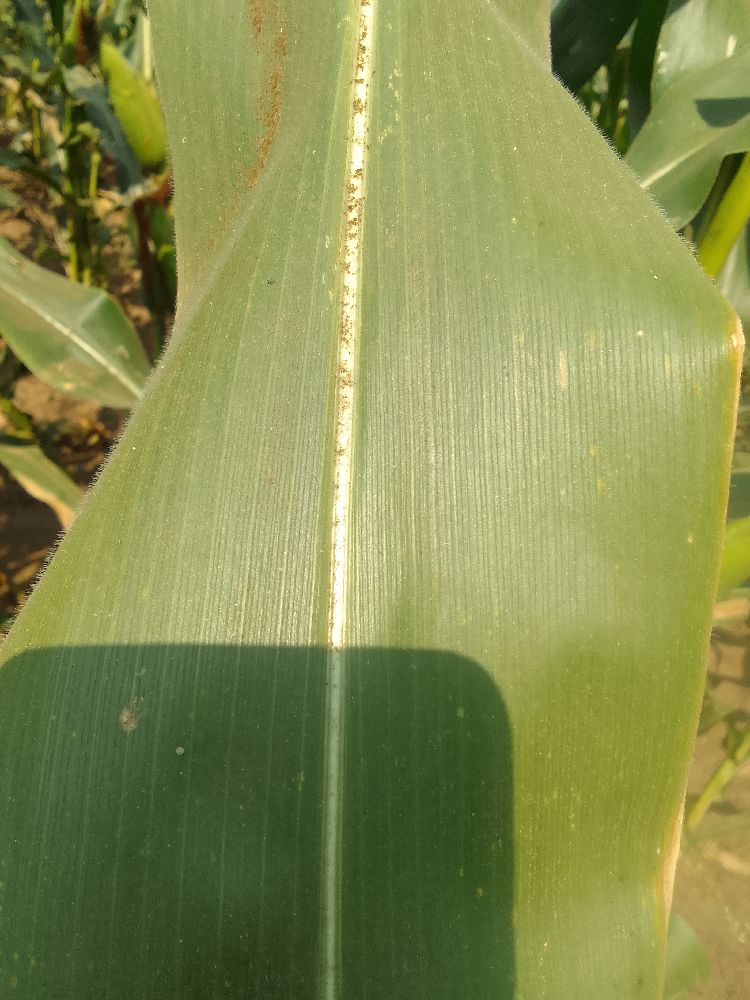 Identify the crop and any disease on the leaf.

maize, healthy
